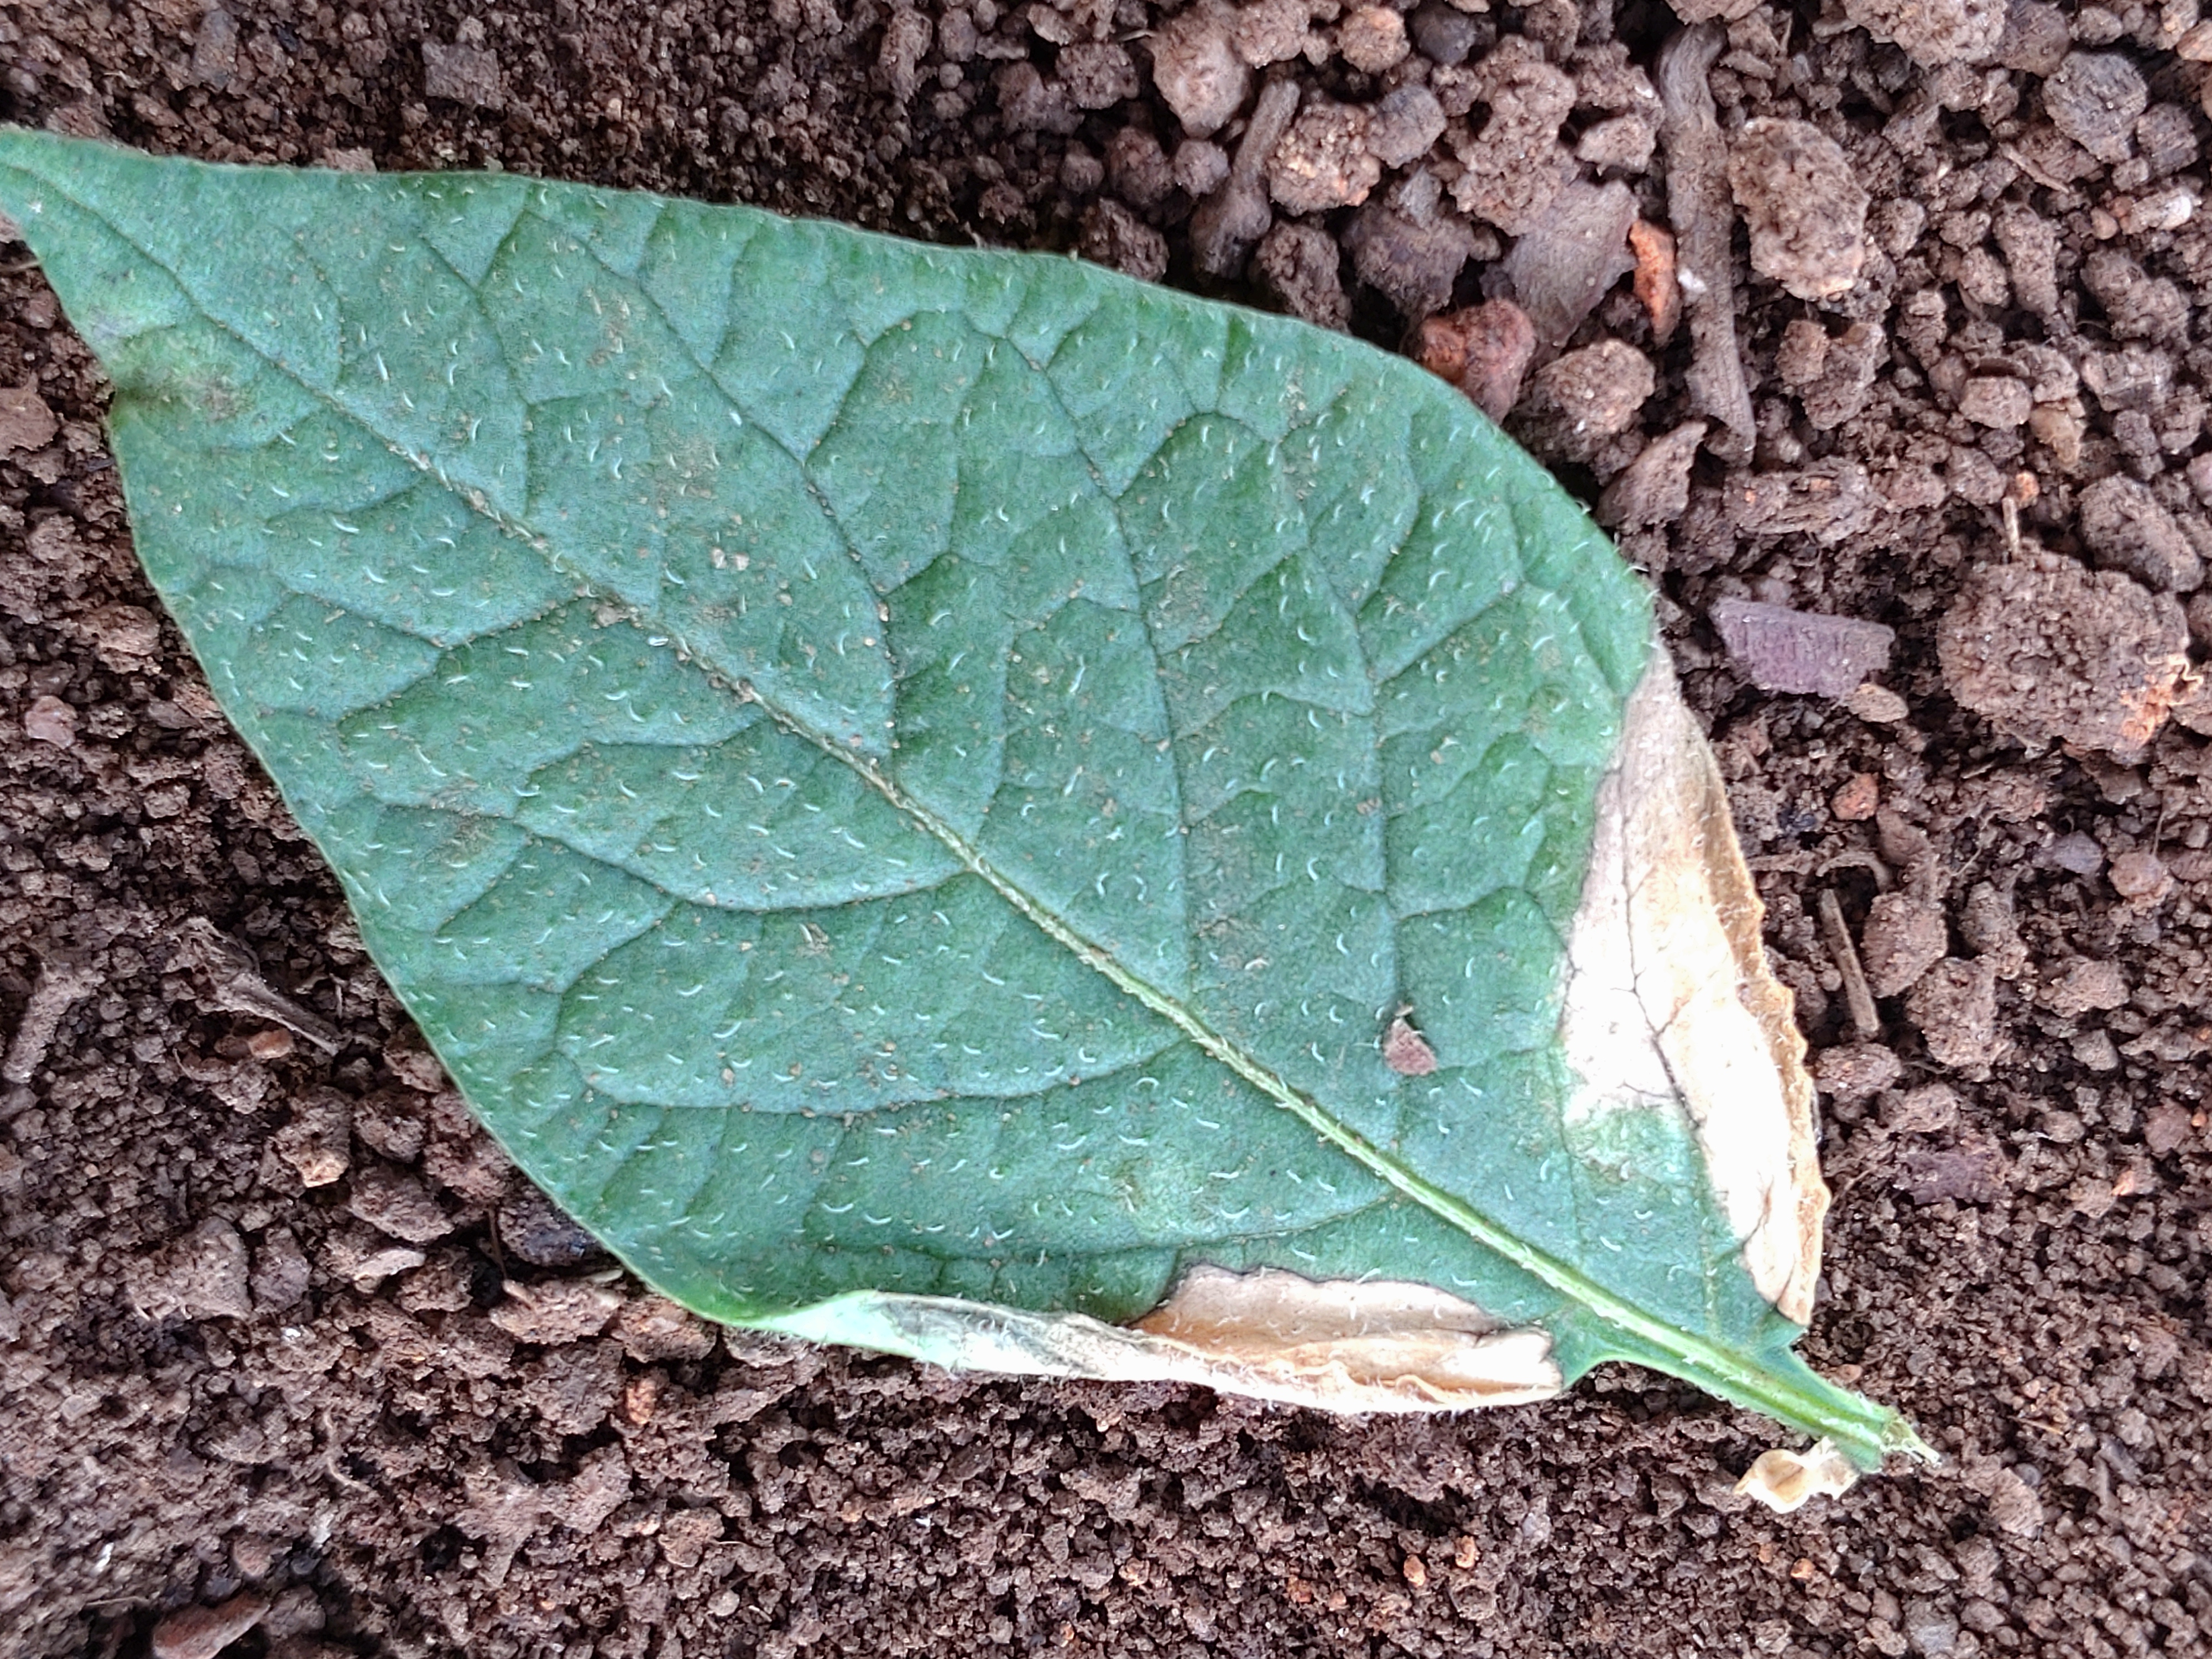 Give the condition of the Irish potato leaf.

early blight
